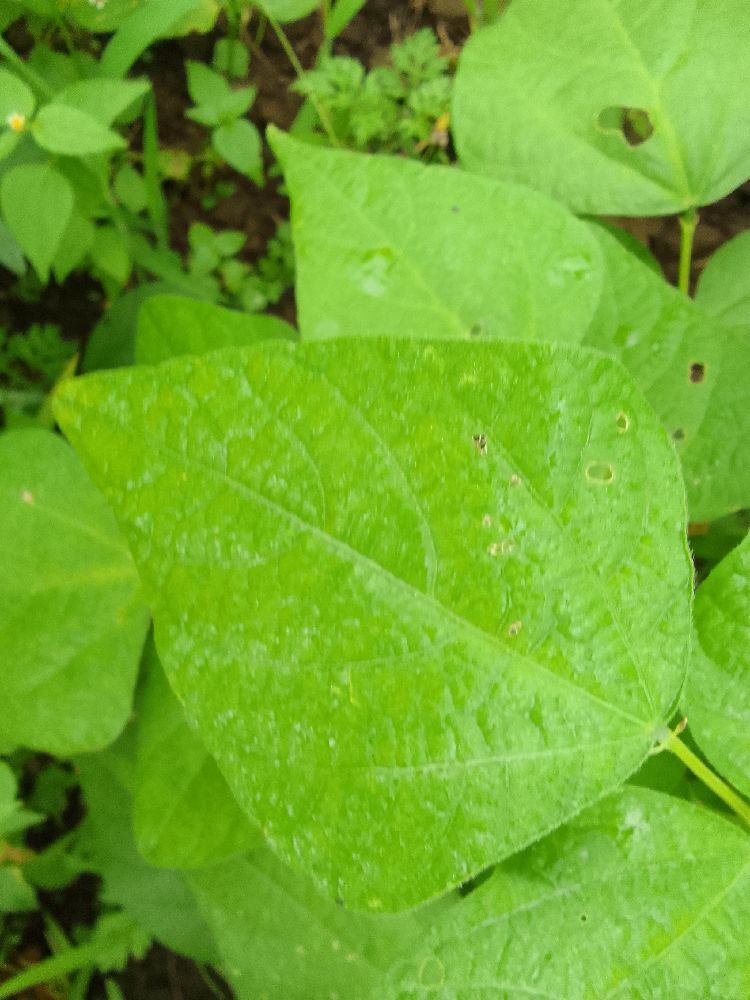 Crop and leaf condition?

common bean, healthy
